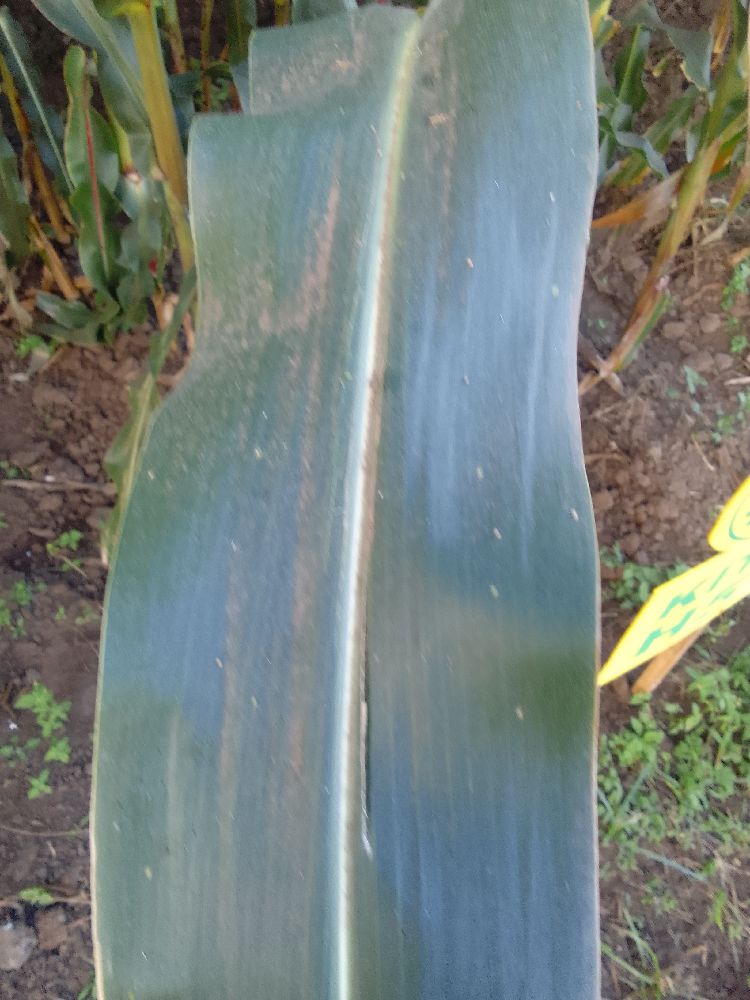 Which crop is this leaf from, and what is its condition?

maize, healthy
